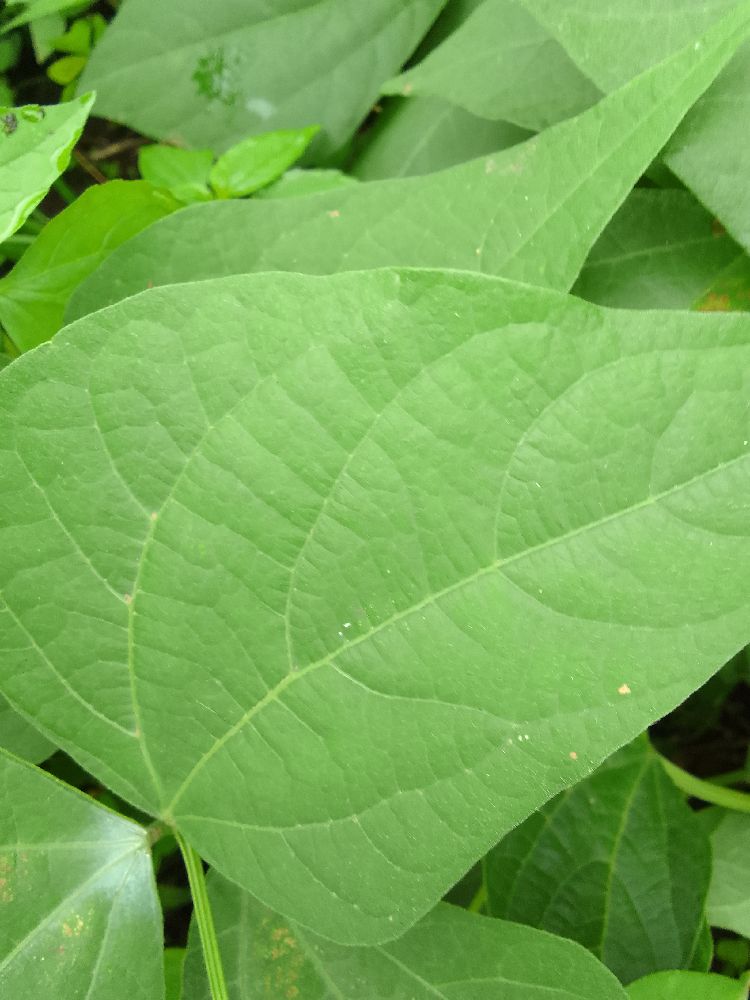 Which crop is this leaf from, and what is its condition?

common bean, healthy
